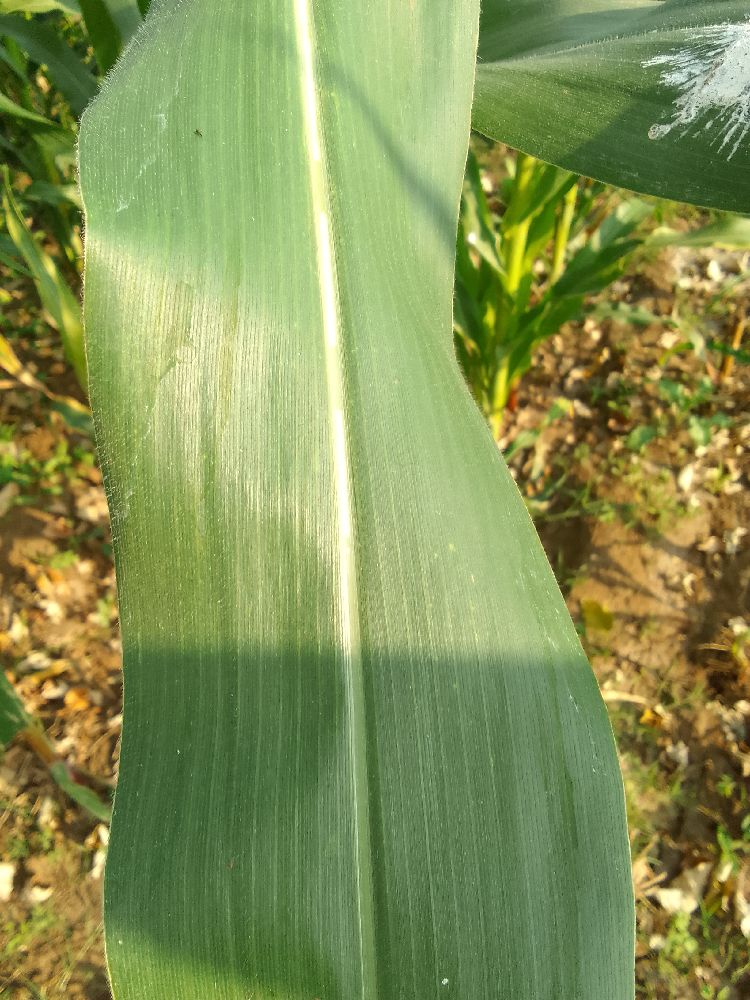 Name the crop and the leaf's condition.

maize, healthy
